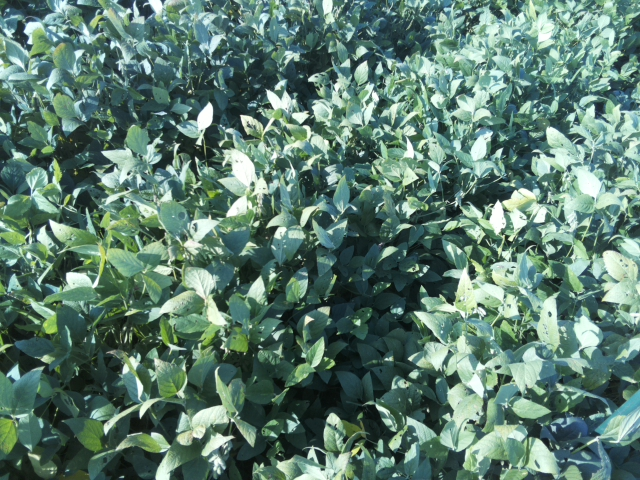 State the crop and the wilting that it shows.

soybean, leaflets folding inward at secondary pulvinus with no turgor loss in leaflets or petioles
